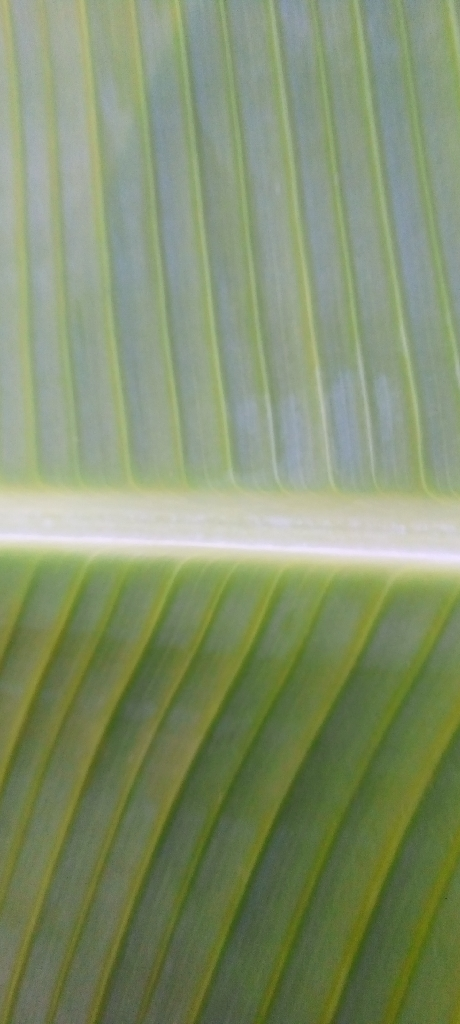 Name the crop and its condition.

banana, healthy
